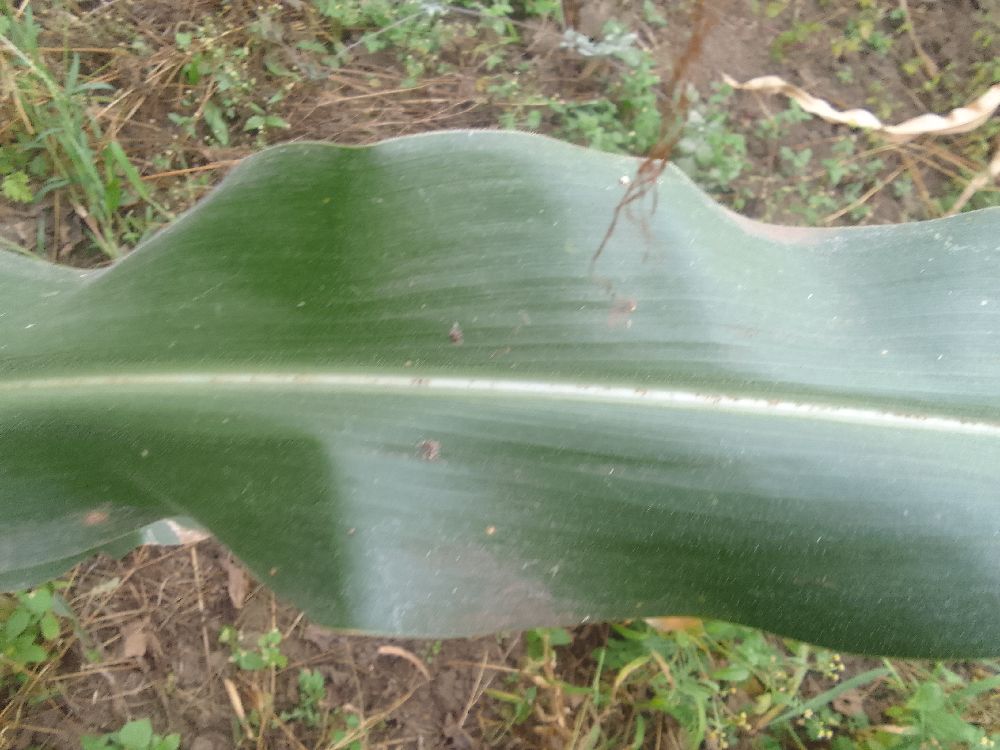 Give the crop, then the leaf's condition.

maize, healthy
